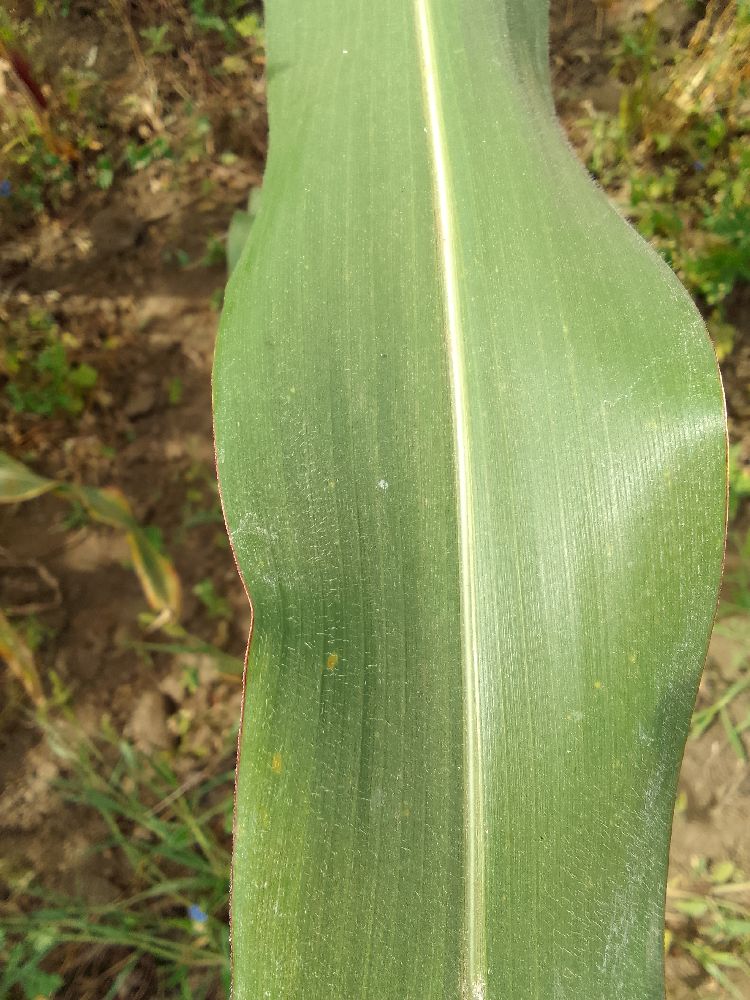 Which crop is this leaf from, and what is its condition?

maize, healthy
